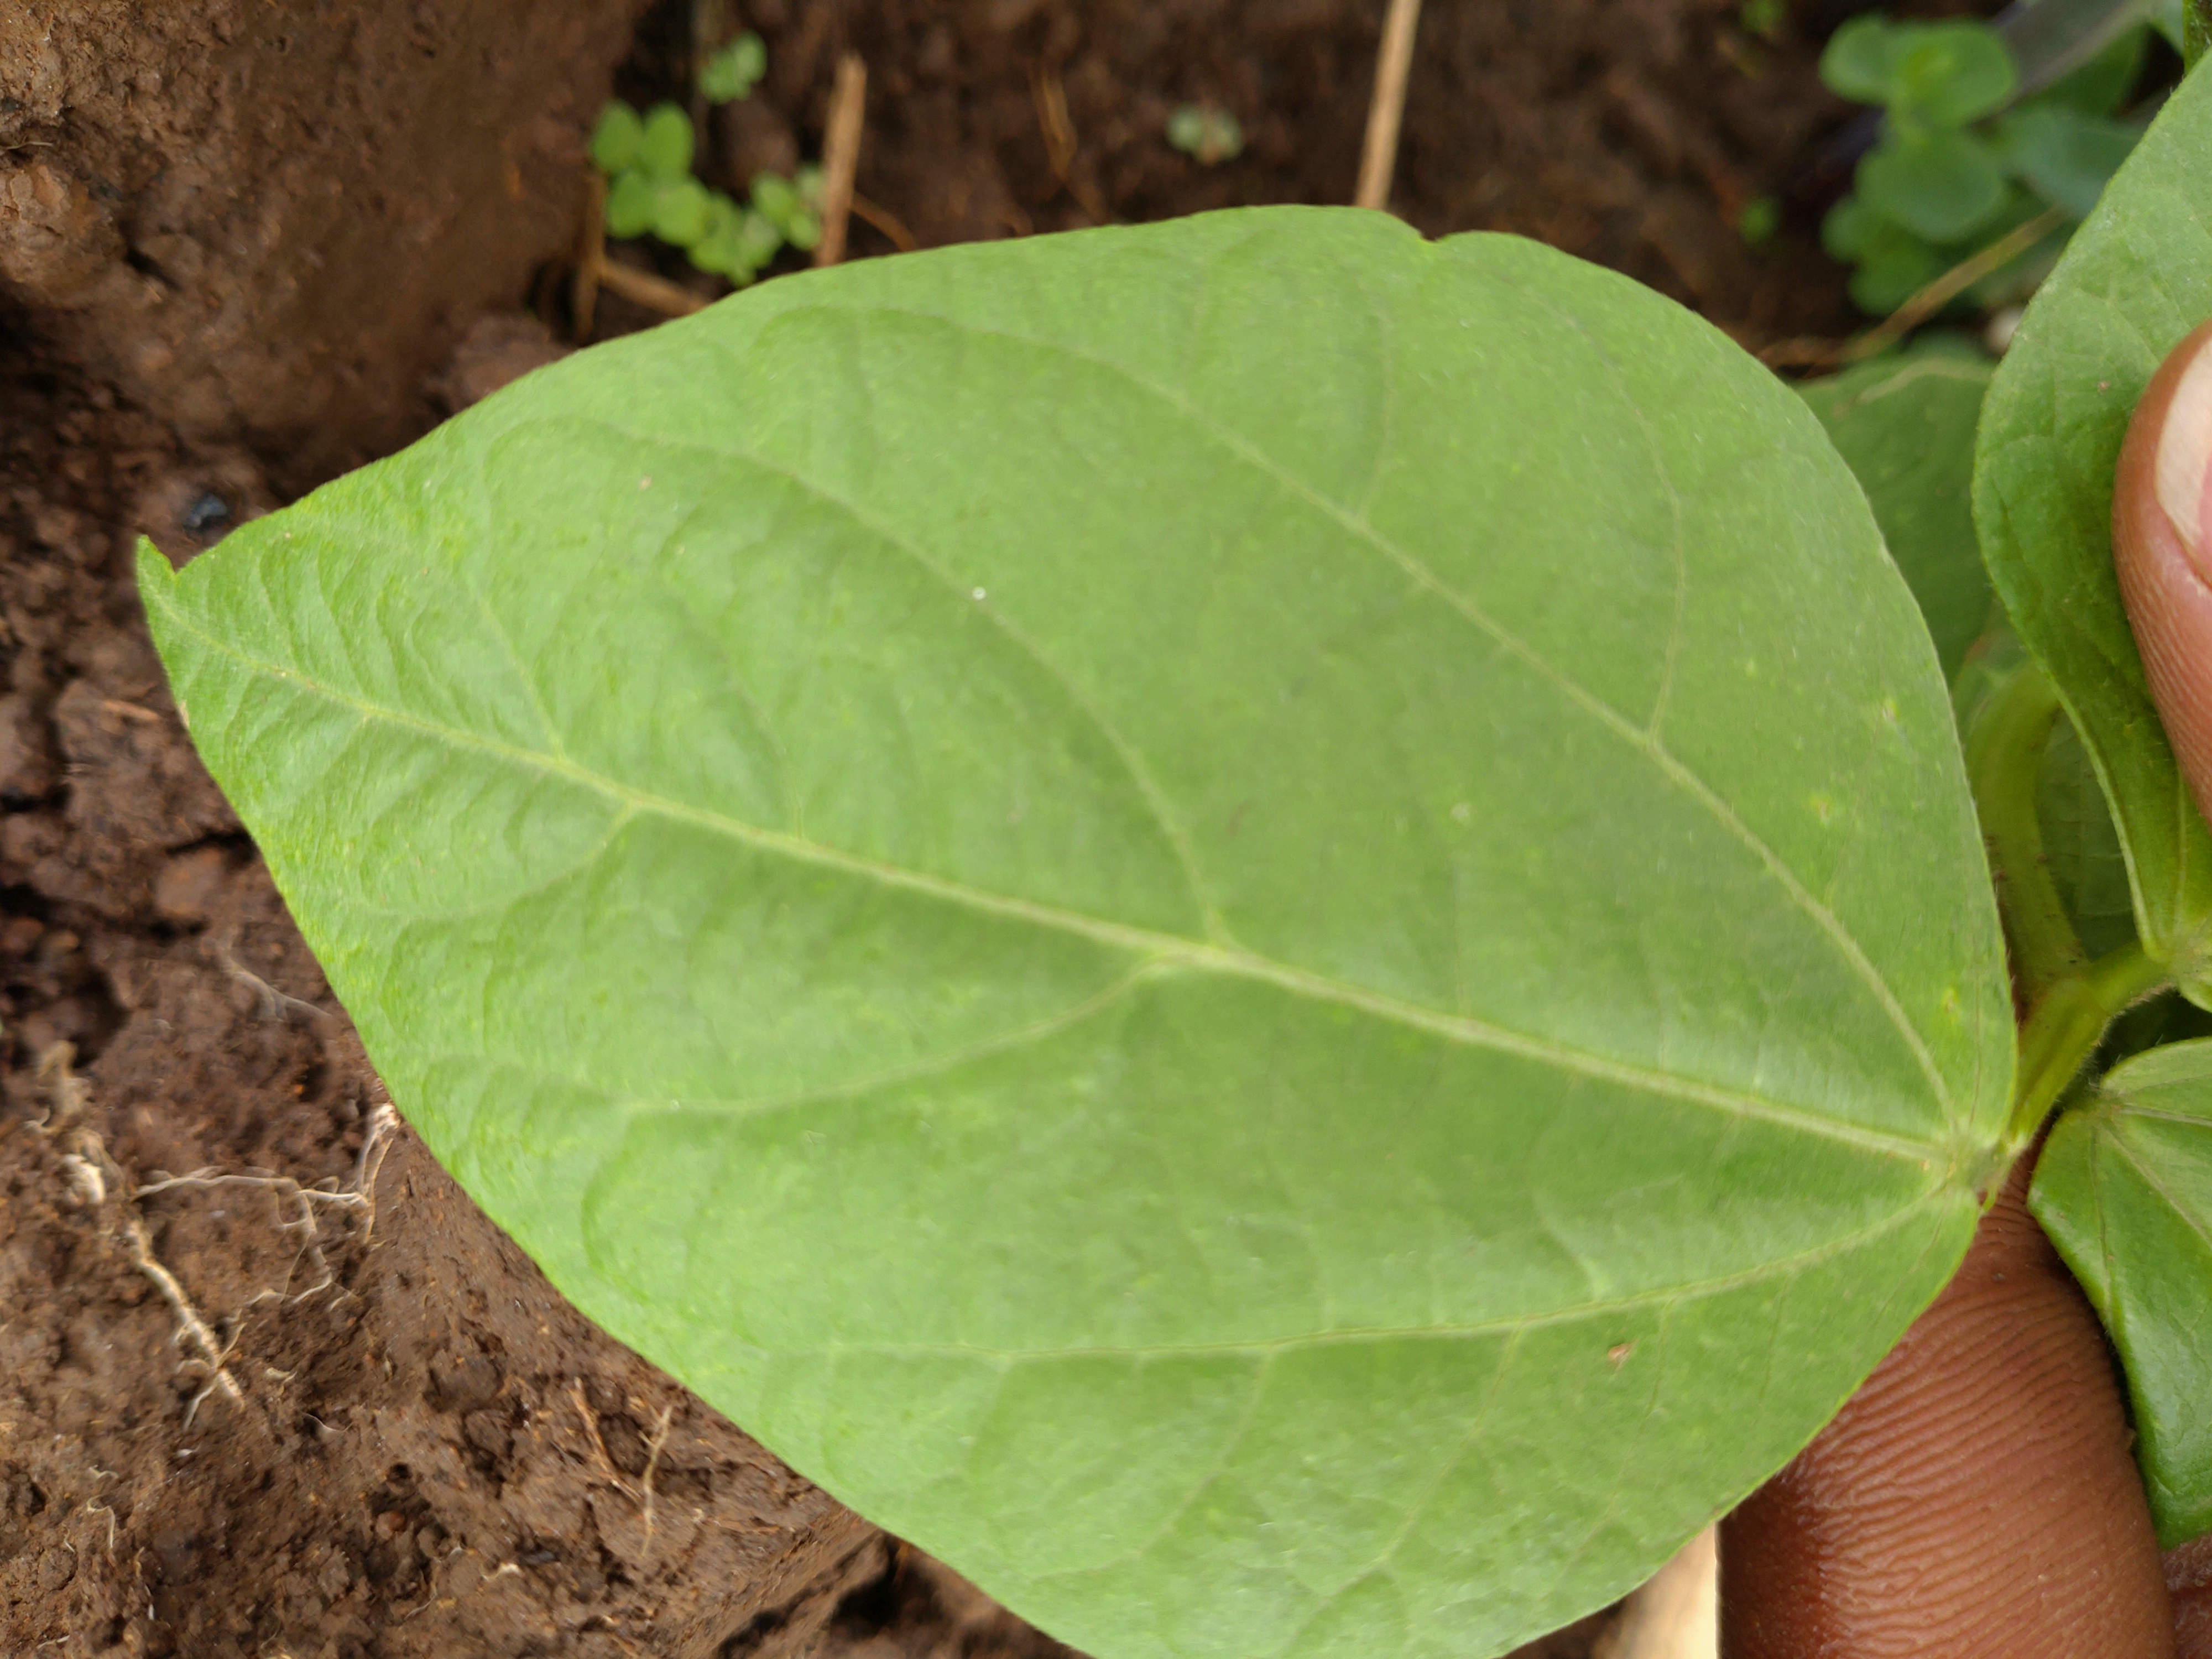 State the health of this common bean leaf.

healthy
